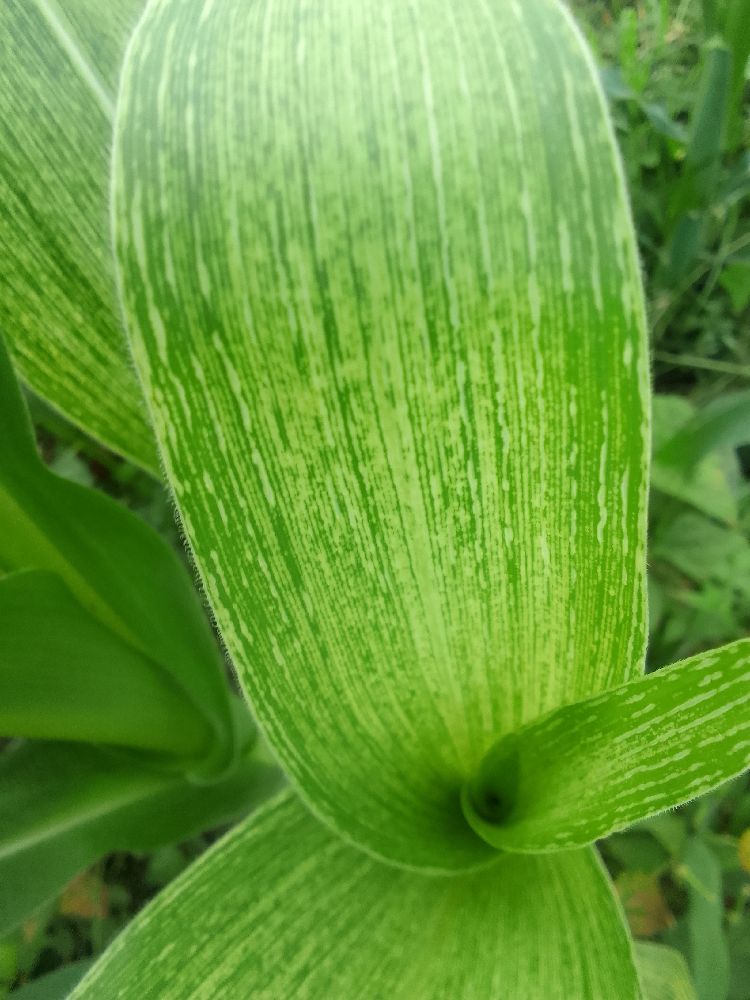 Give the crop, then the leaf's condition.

maize, maize streak virus
